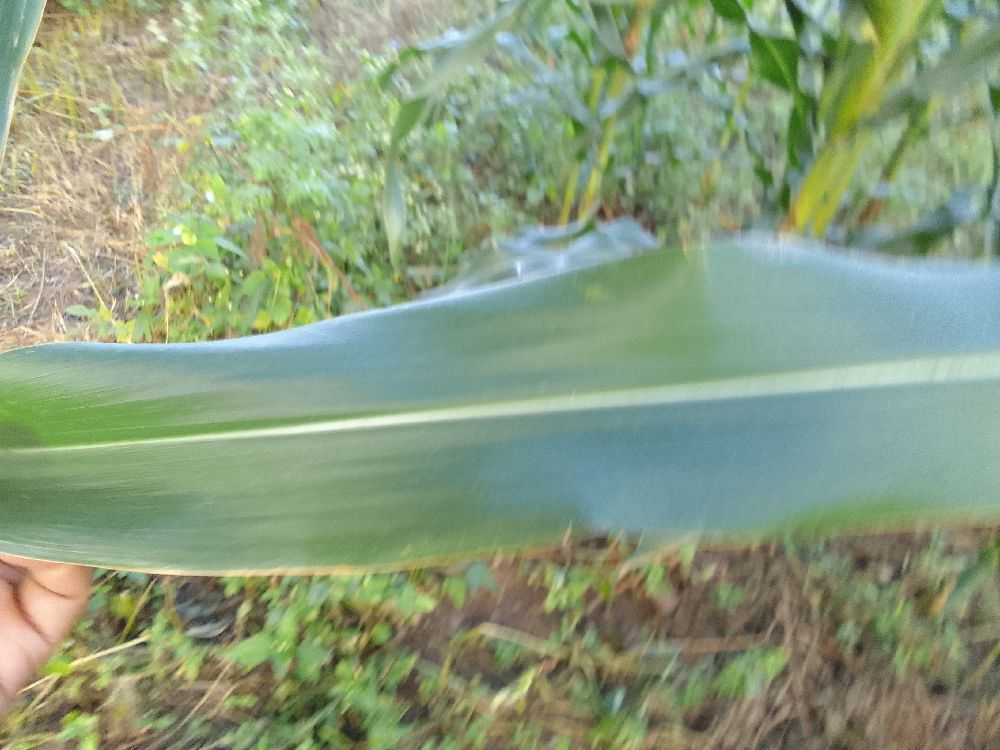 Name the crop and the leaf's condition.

maize, healthy
